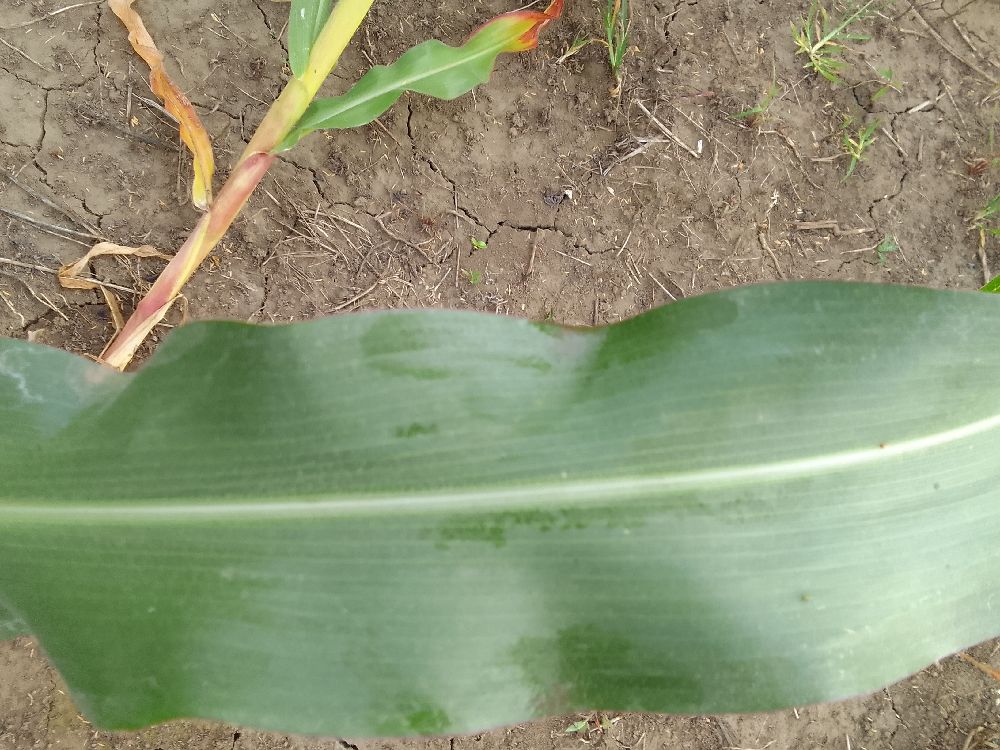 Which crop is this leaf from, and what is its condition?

maize, healthy
